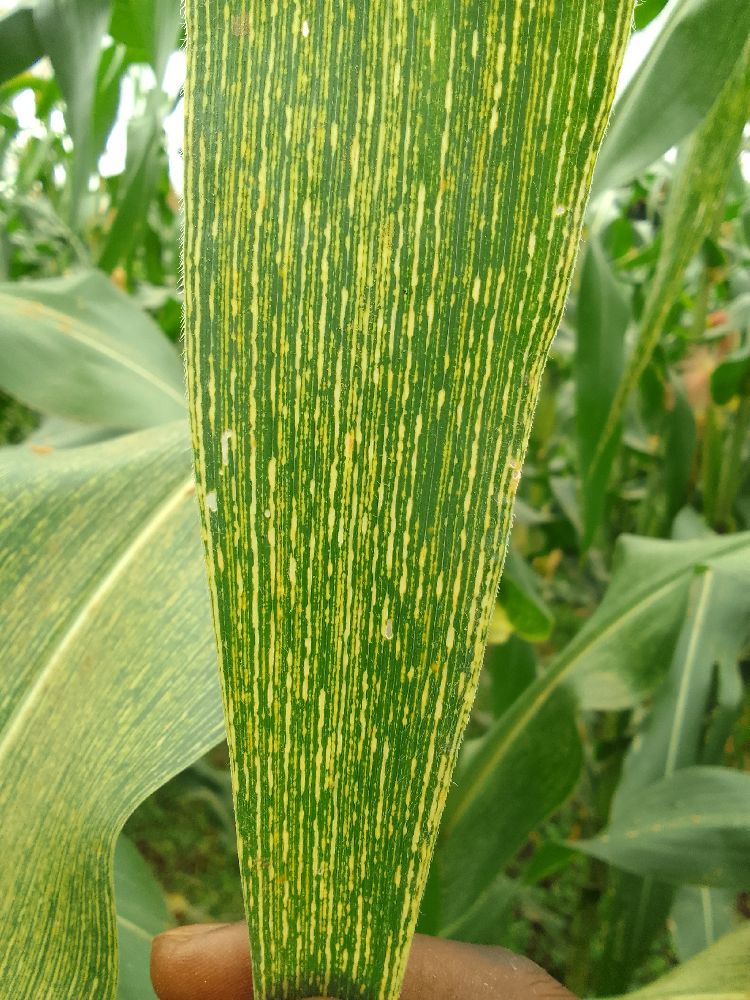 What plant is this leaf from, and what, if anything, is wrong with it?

maize, maize streak virus
